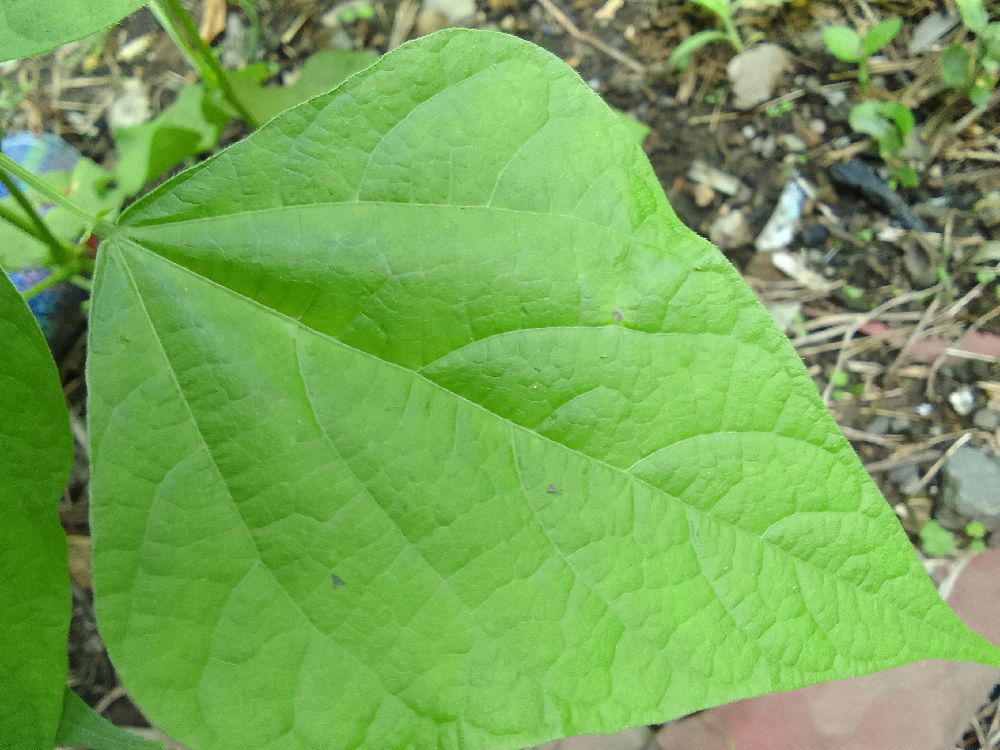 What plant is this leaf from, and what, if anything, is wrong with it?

common bean, healthy
